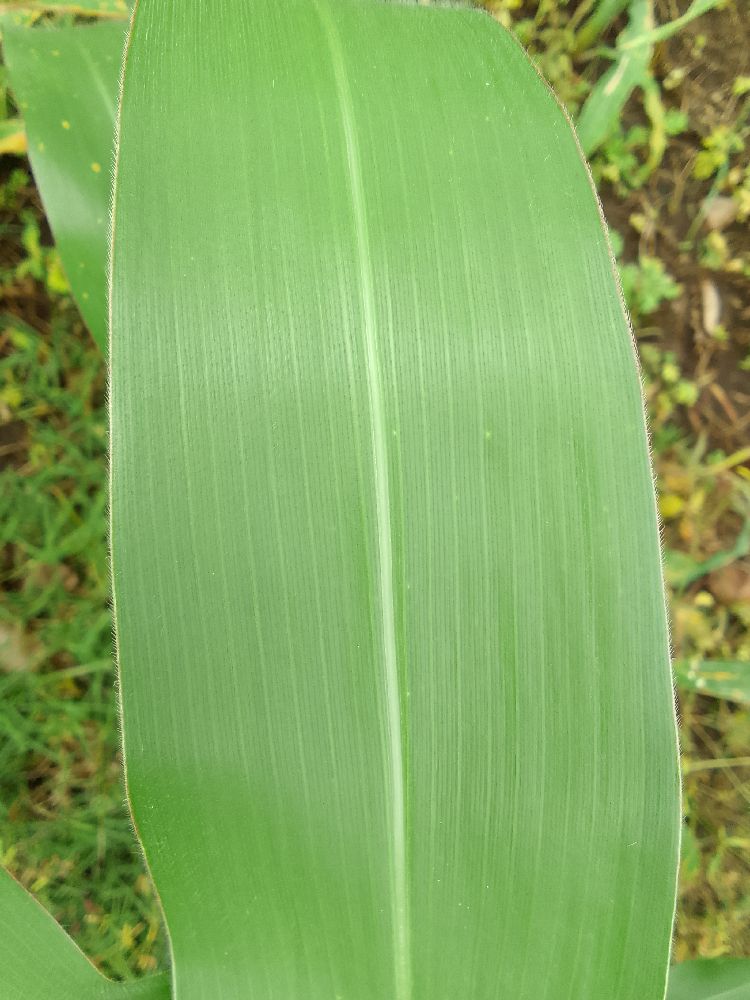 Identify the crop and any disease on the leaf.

maize, healthy
